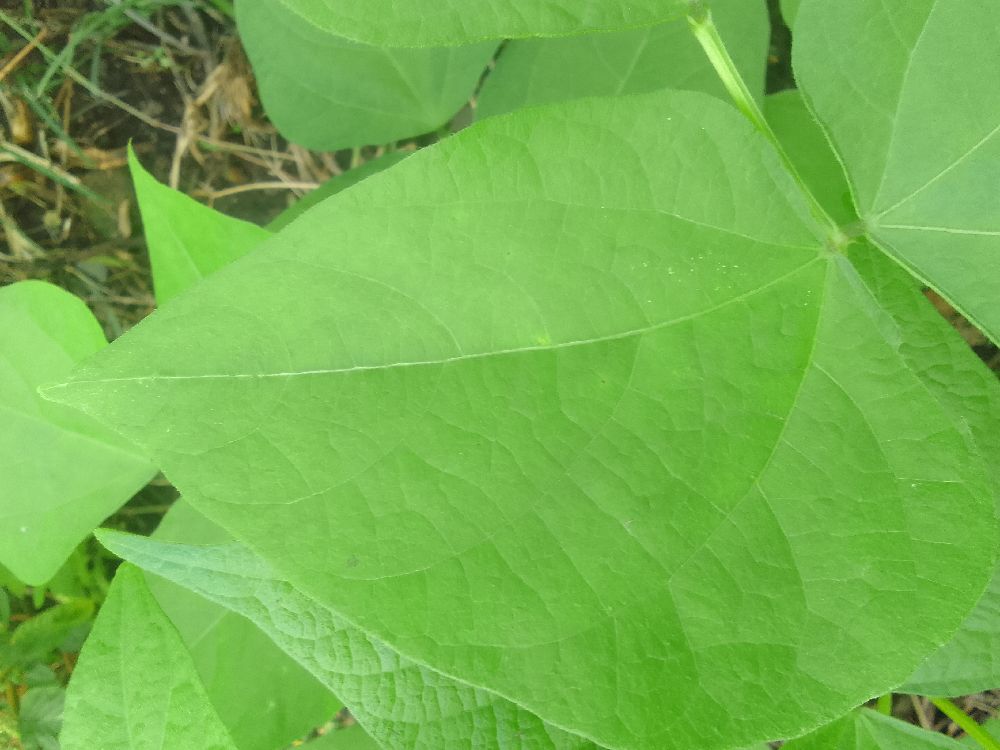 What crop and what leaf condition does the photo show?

common bean, healthy
